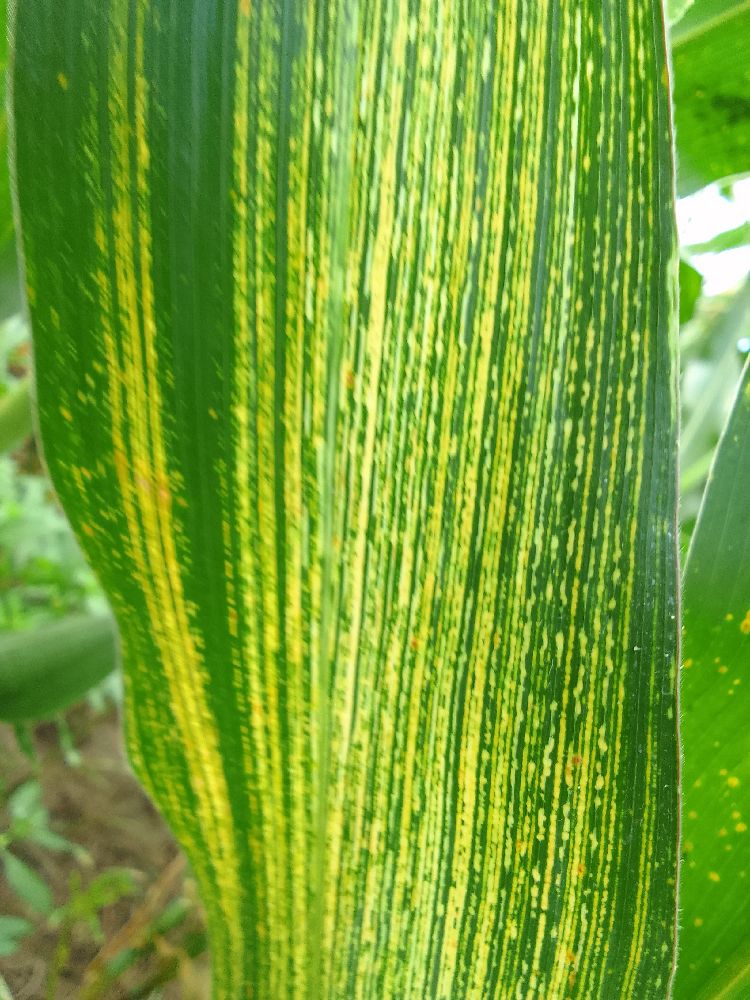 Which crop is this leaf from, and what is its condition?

maize, maize streak virus
